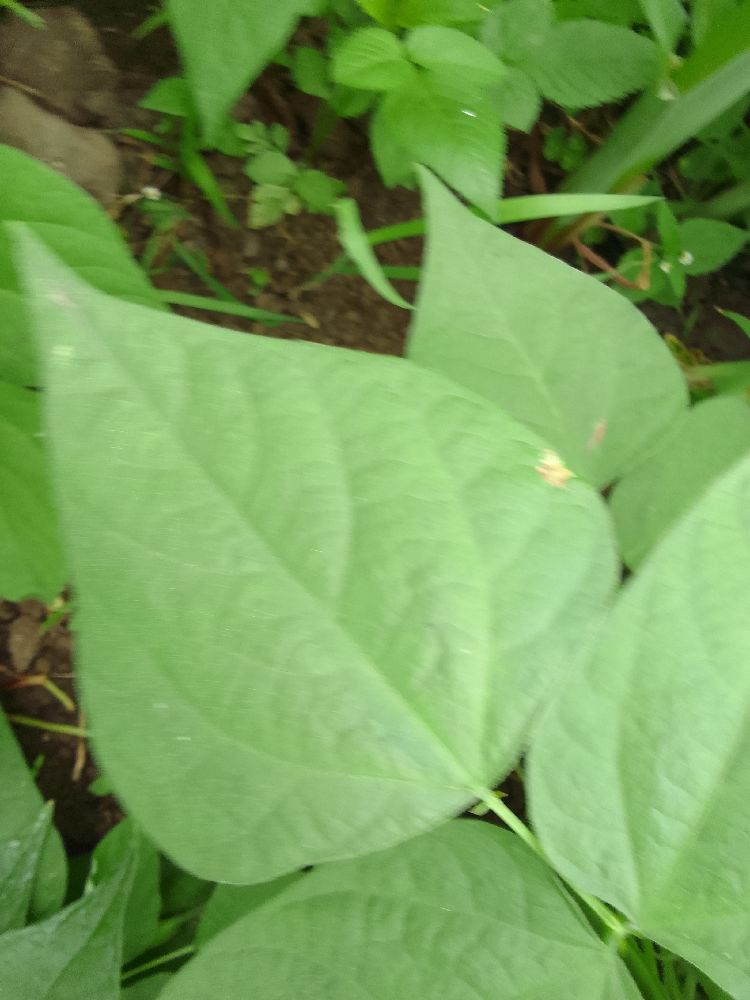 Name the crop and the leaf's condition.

common bean, healthy
